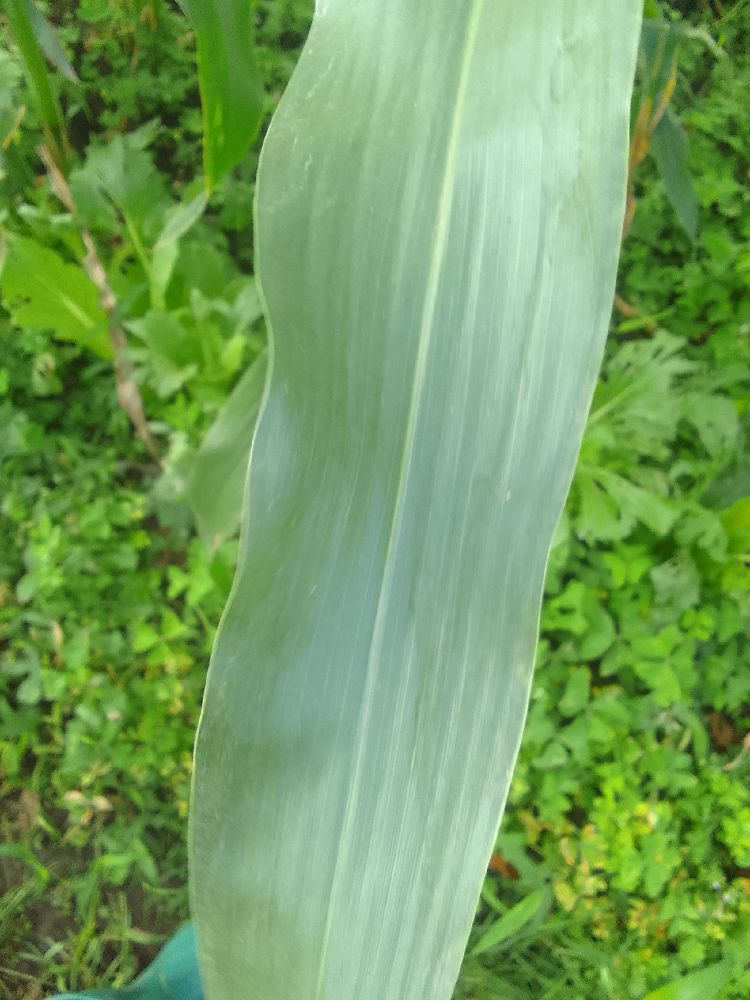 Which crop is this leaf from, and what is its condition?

maize, healthy
